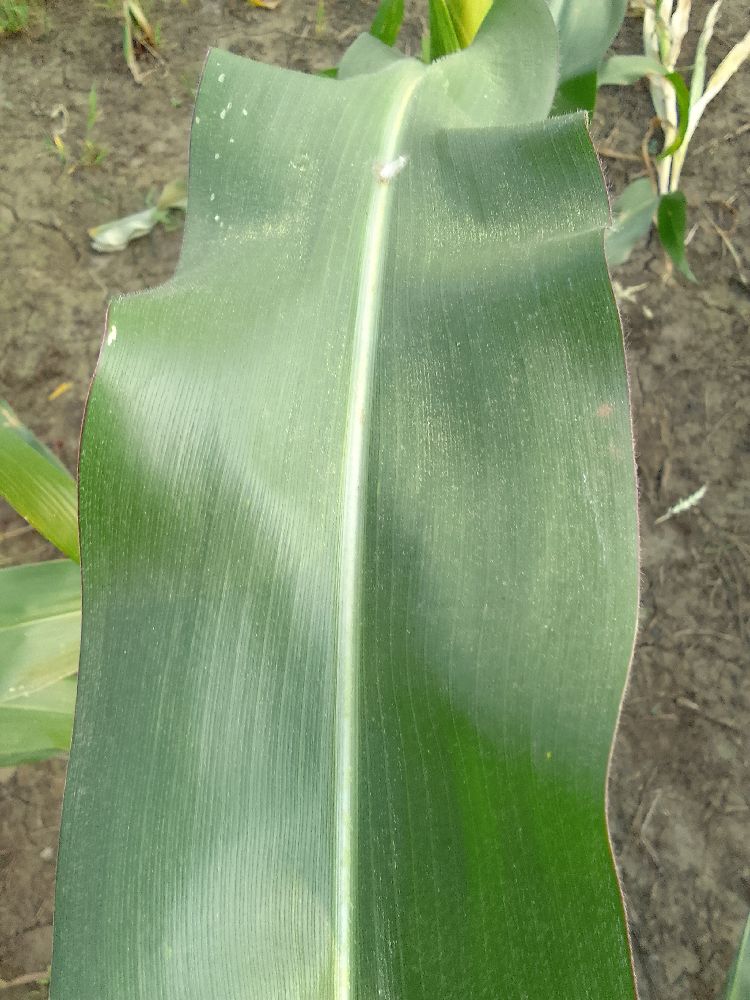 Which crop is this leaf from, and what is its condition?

maize, healthy
